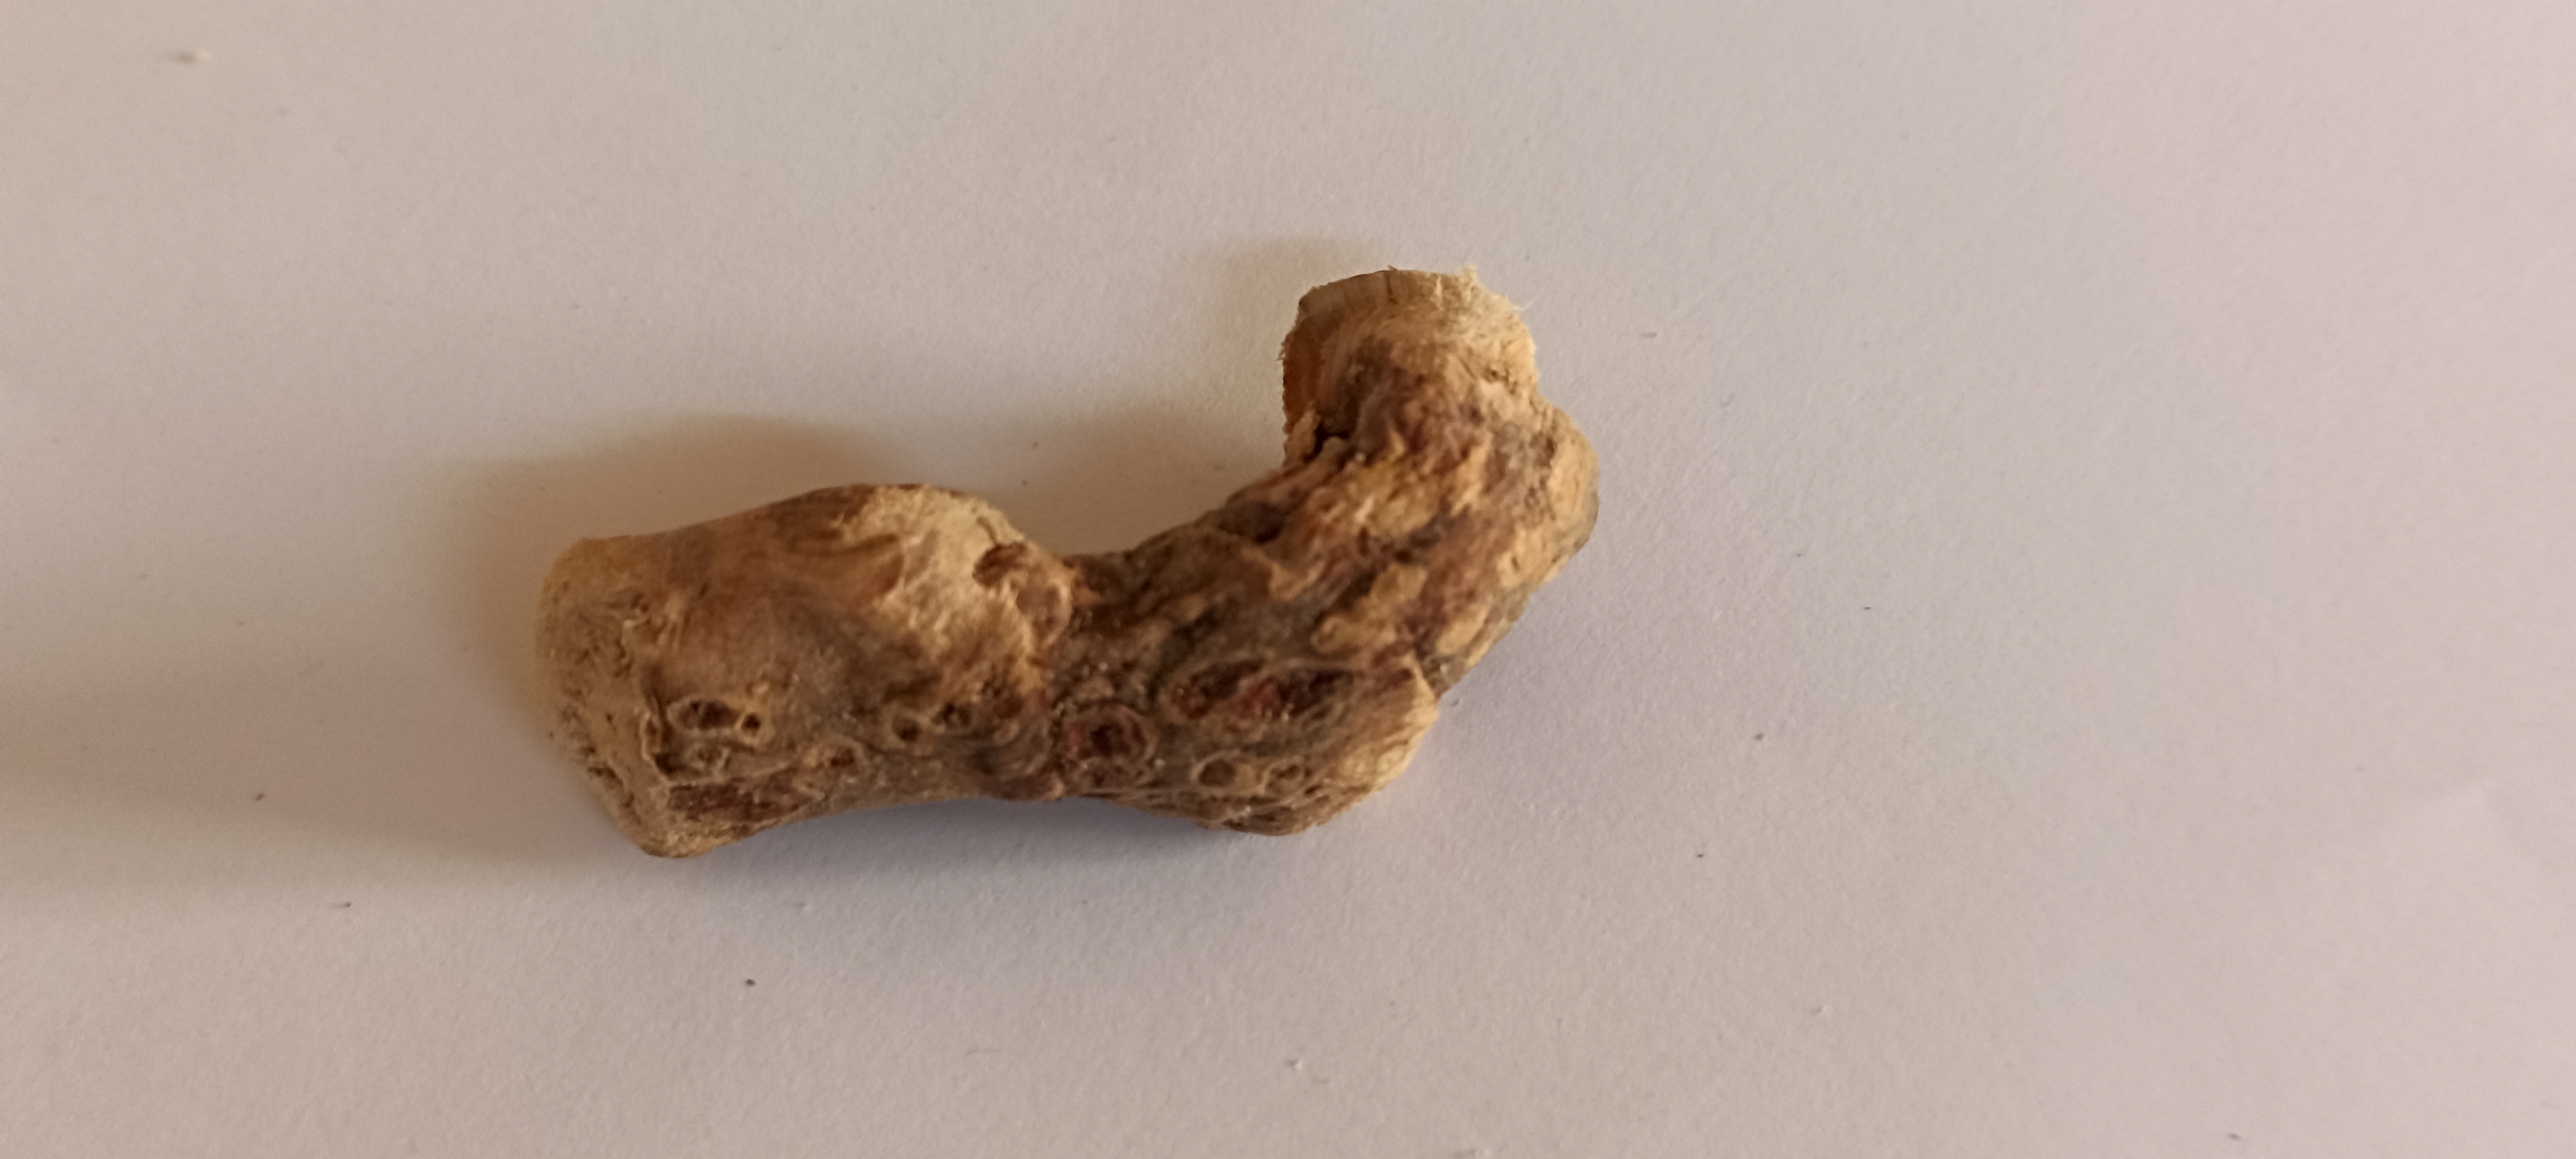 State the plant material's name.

vekhand
